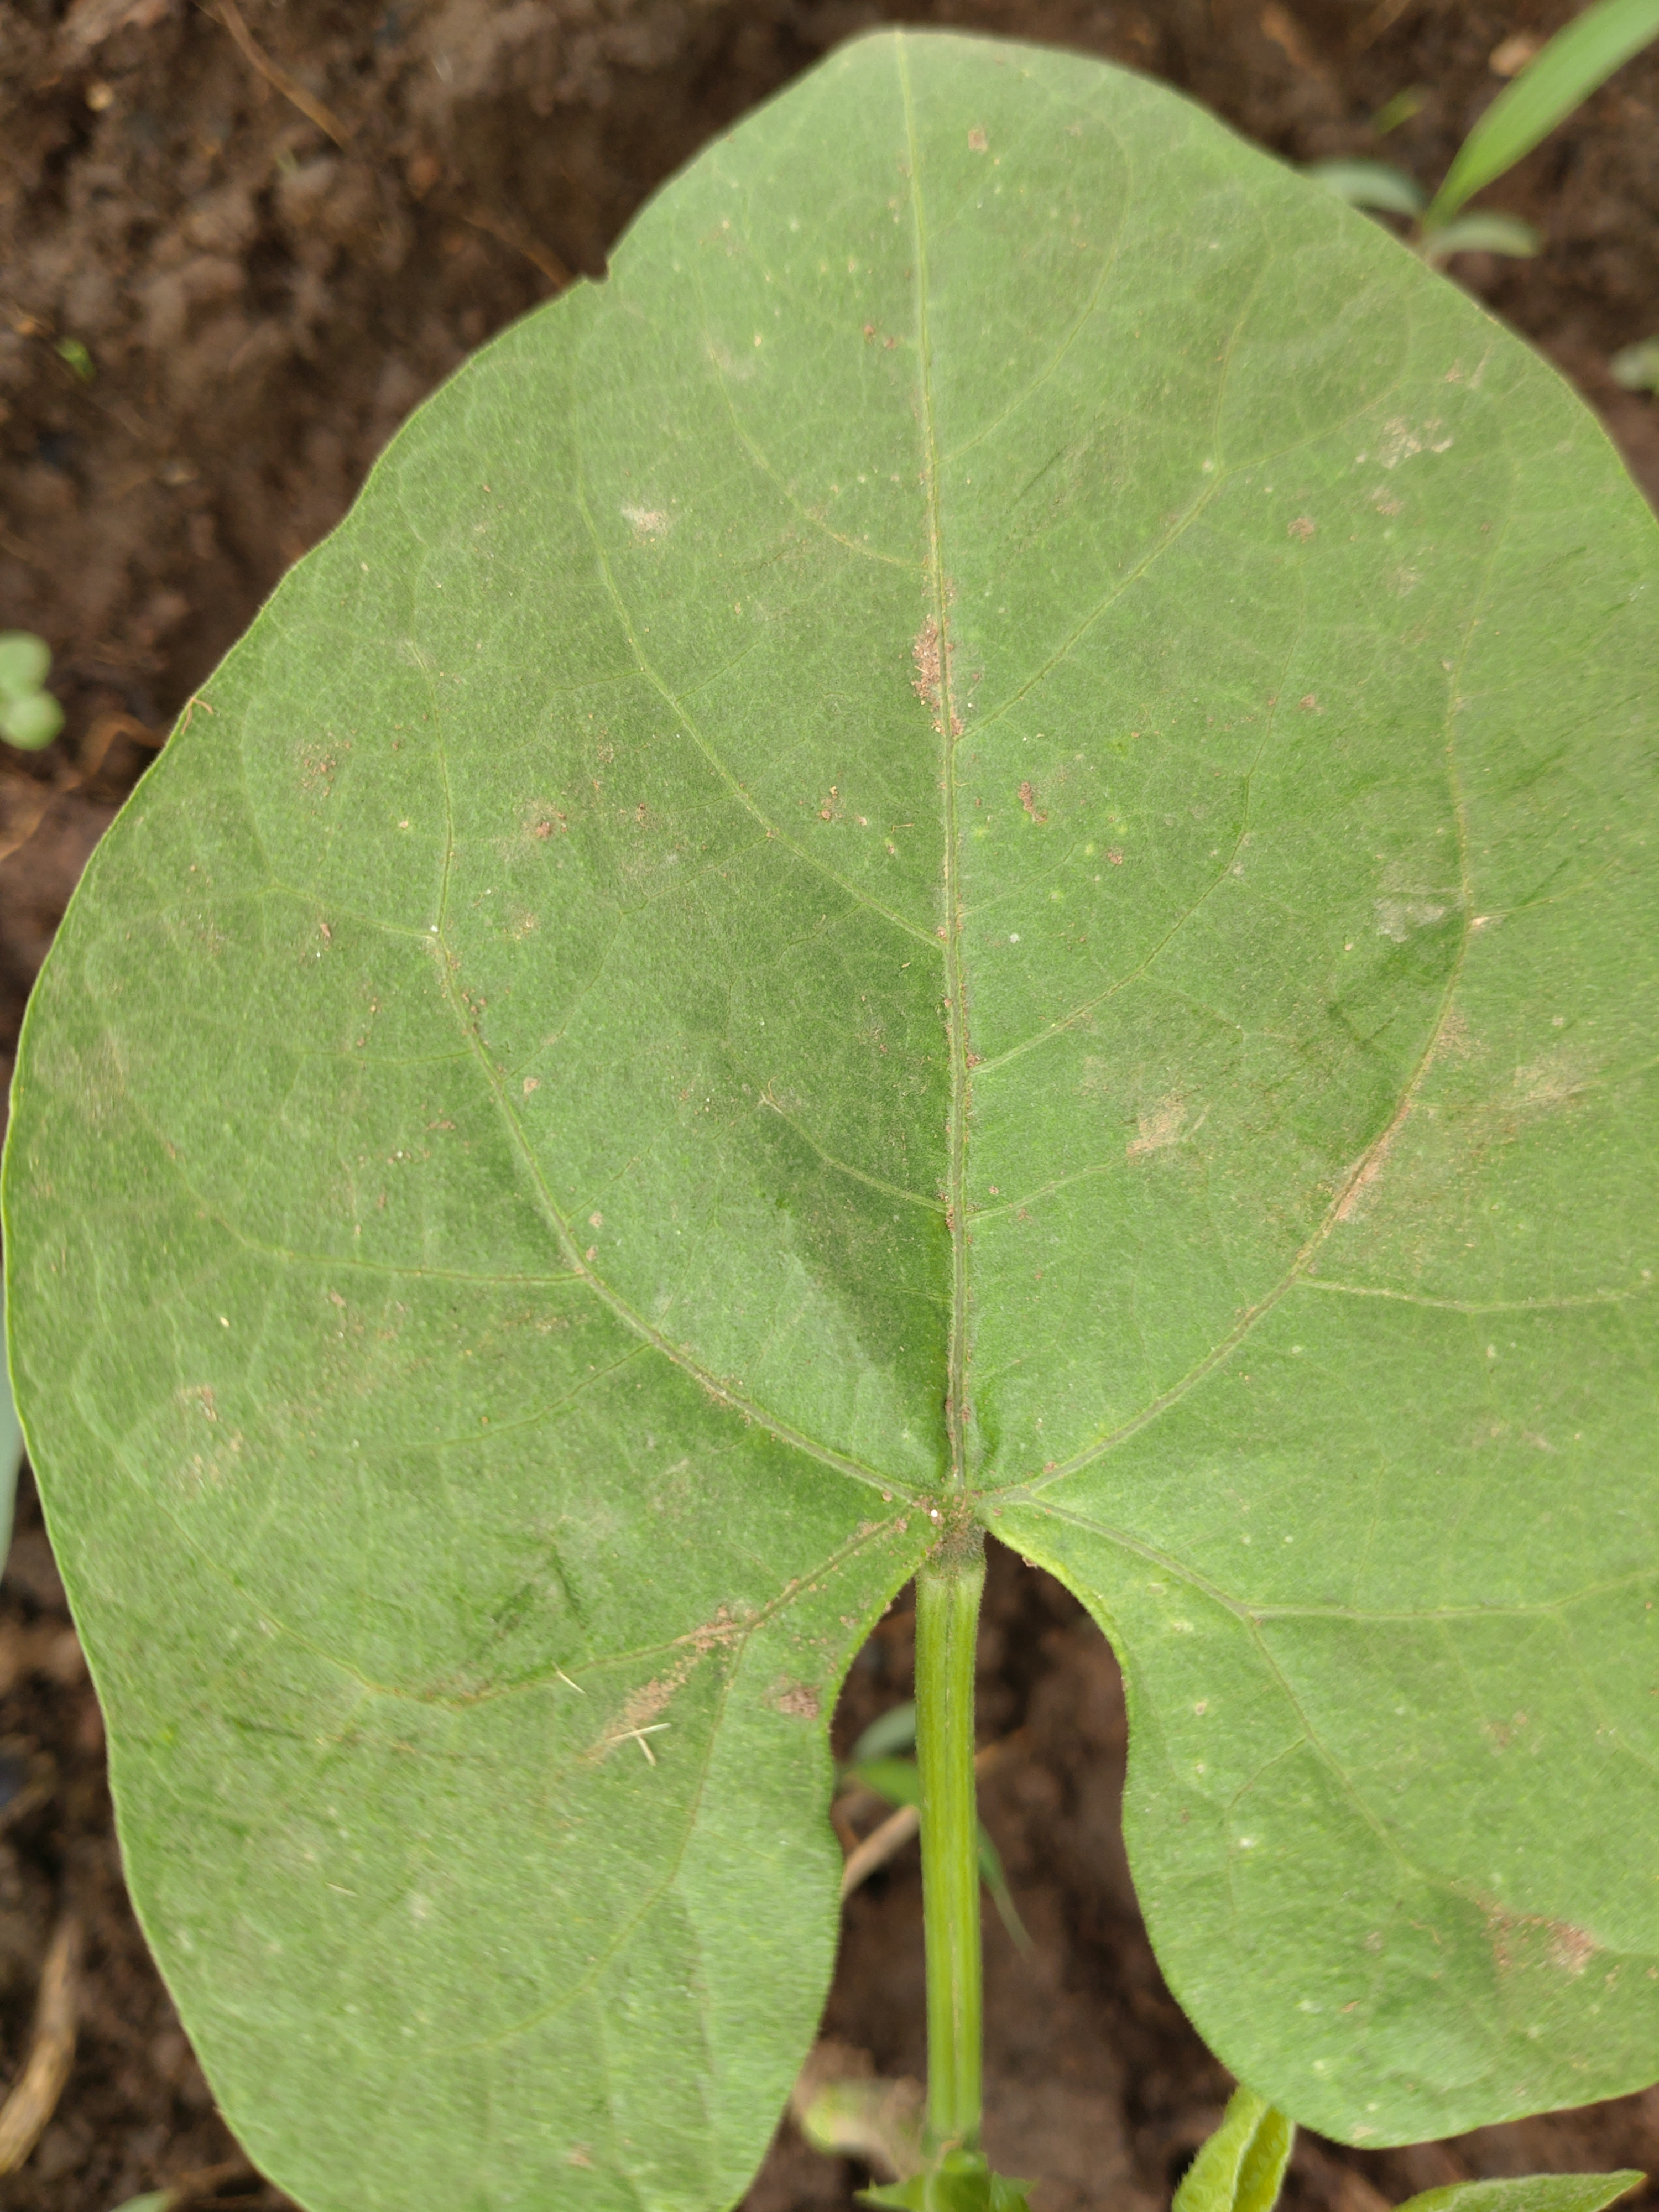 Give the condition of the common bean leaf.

healthy
